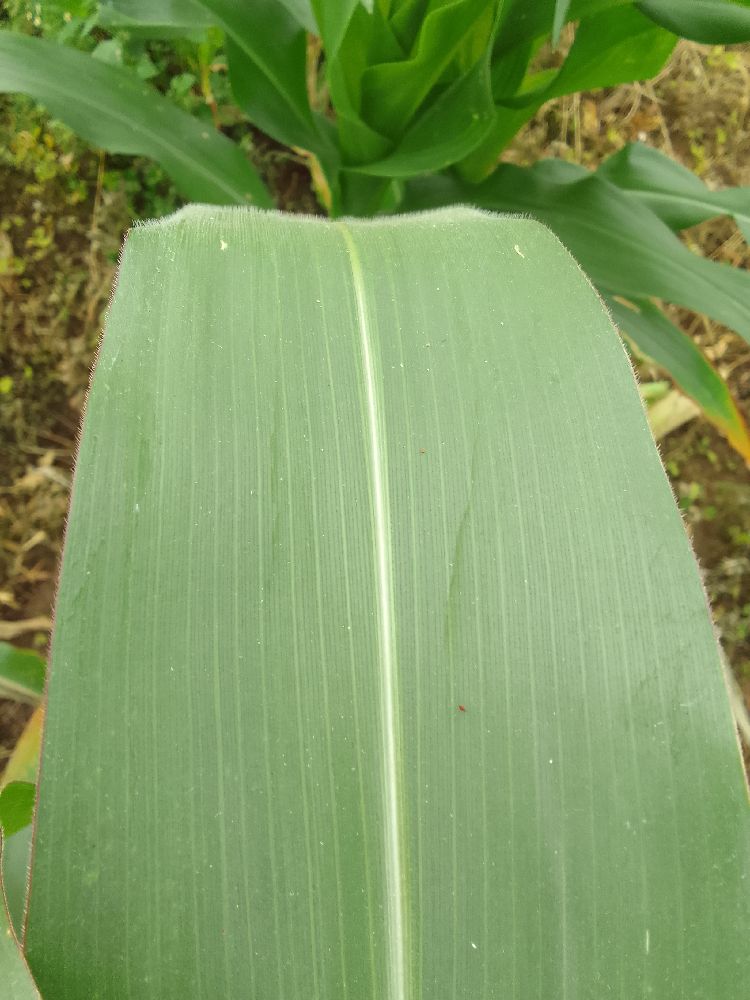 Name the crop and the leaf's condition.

maize, healthy
